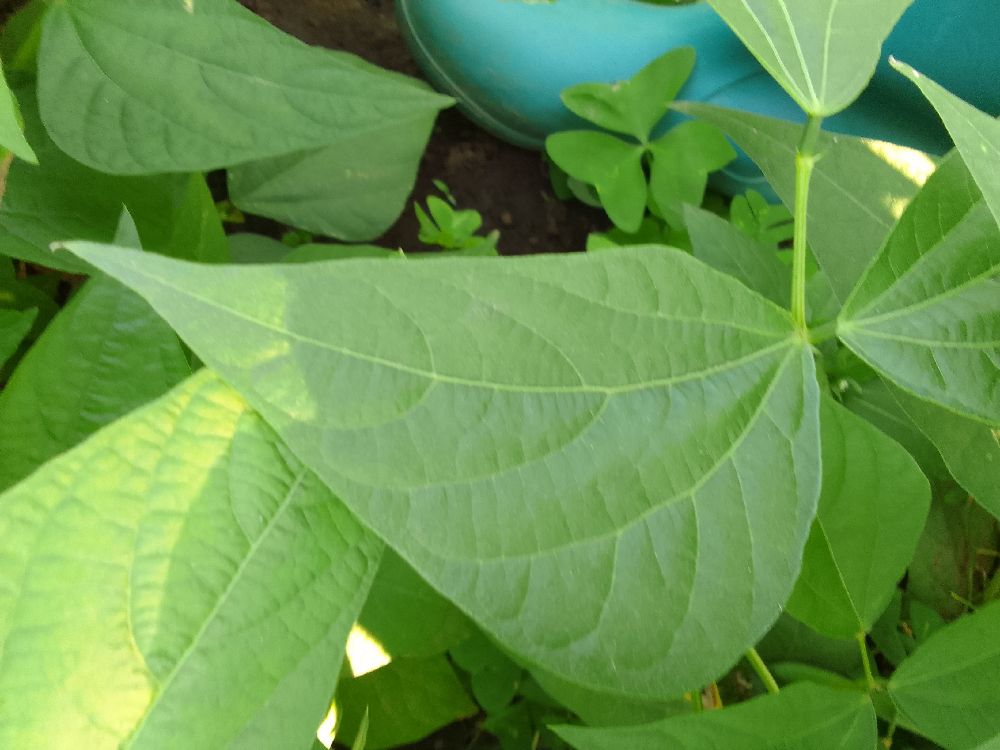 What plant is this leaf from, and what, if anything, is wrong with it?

common bean, healthy
